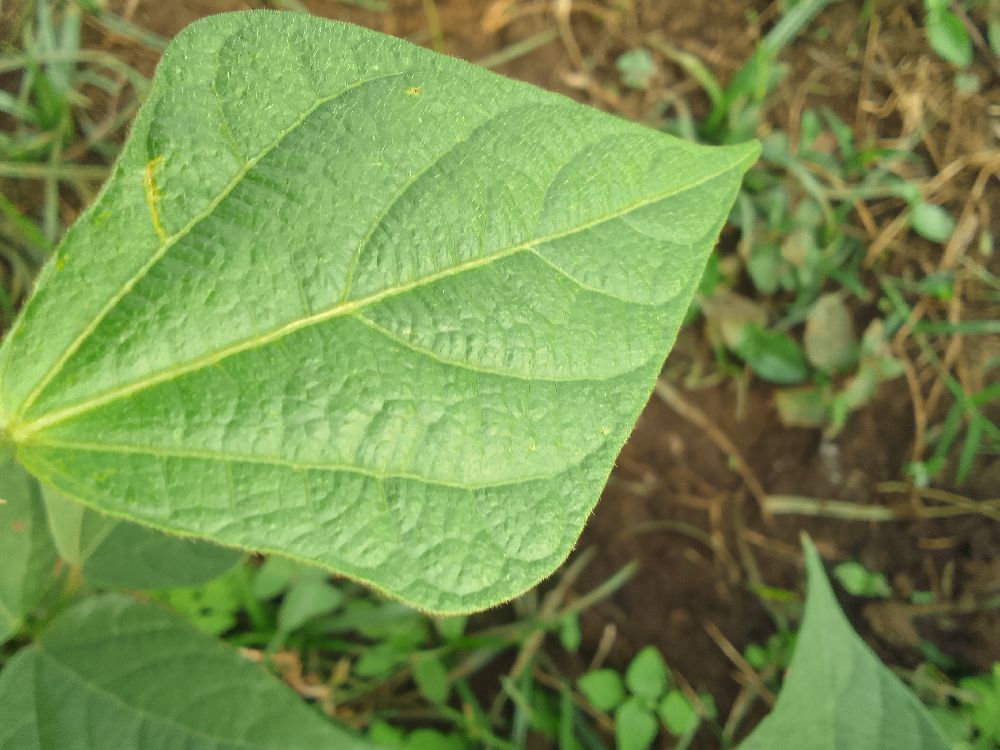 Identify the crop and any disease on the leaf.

common bean, healthy
